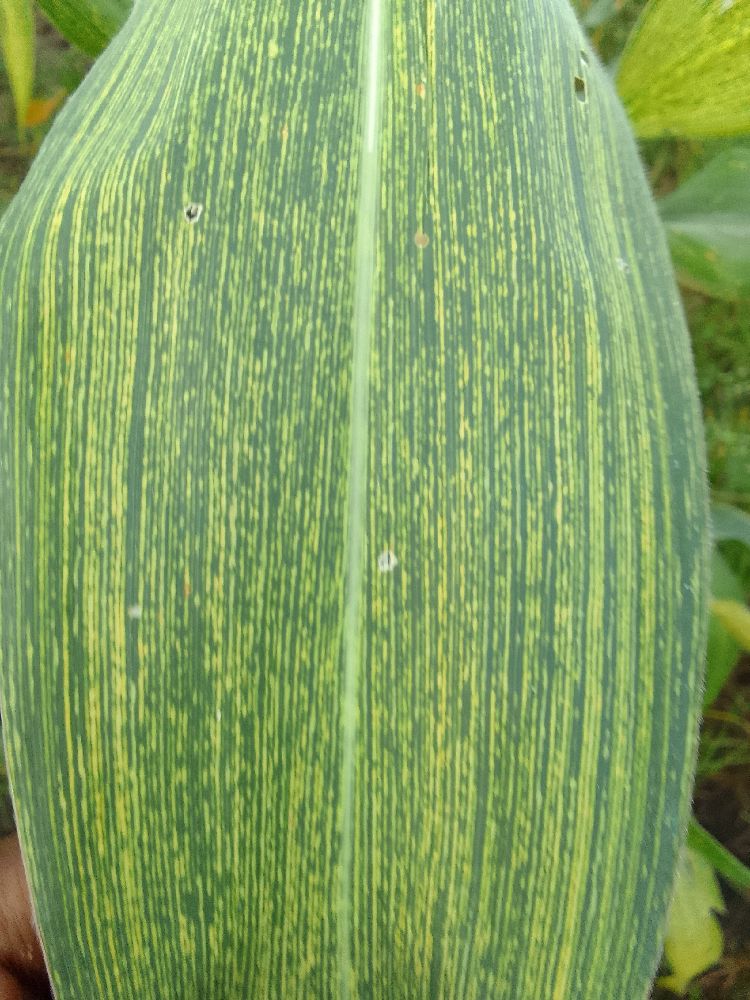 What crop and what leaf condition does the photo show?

maize, maize streak virus
